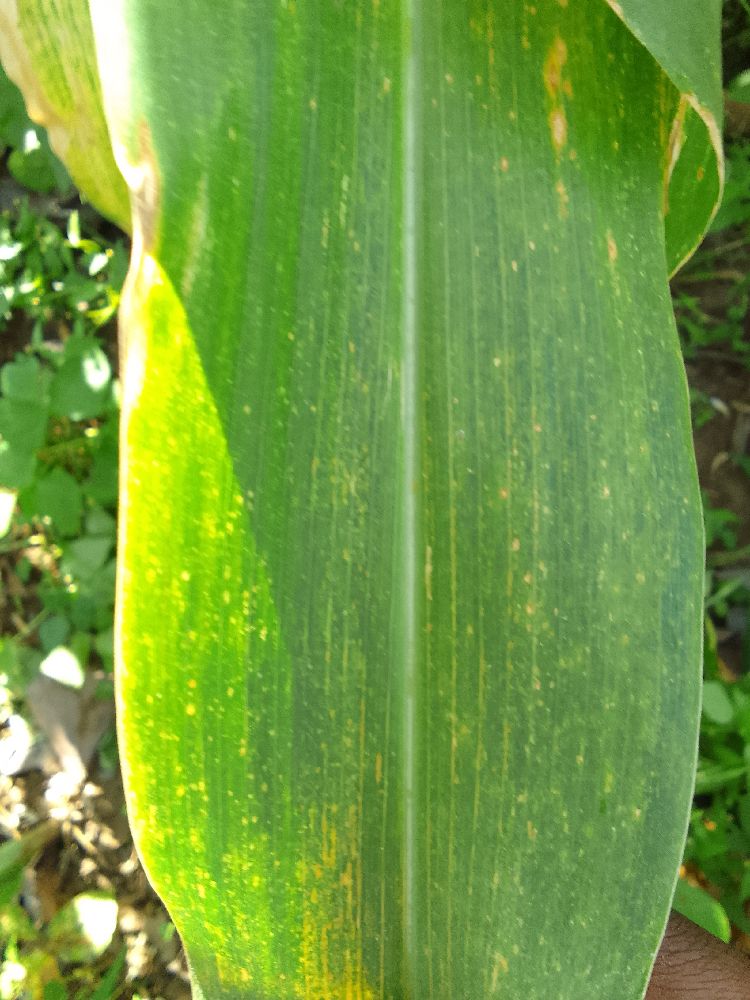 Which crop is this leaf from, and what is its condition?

maize, maize lethal necrosis
